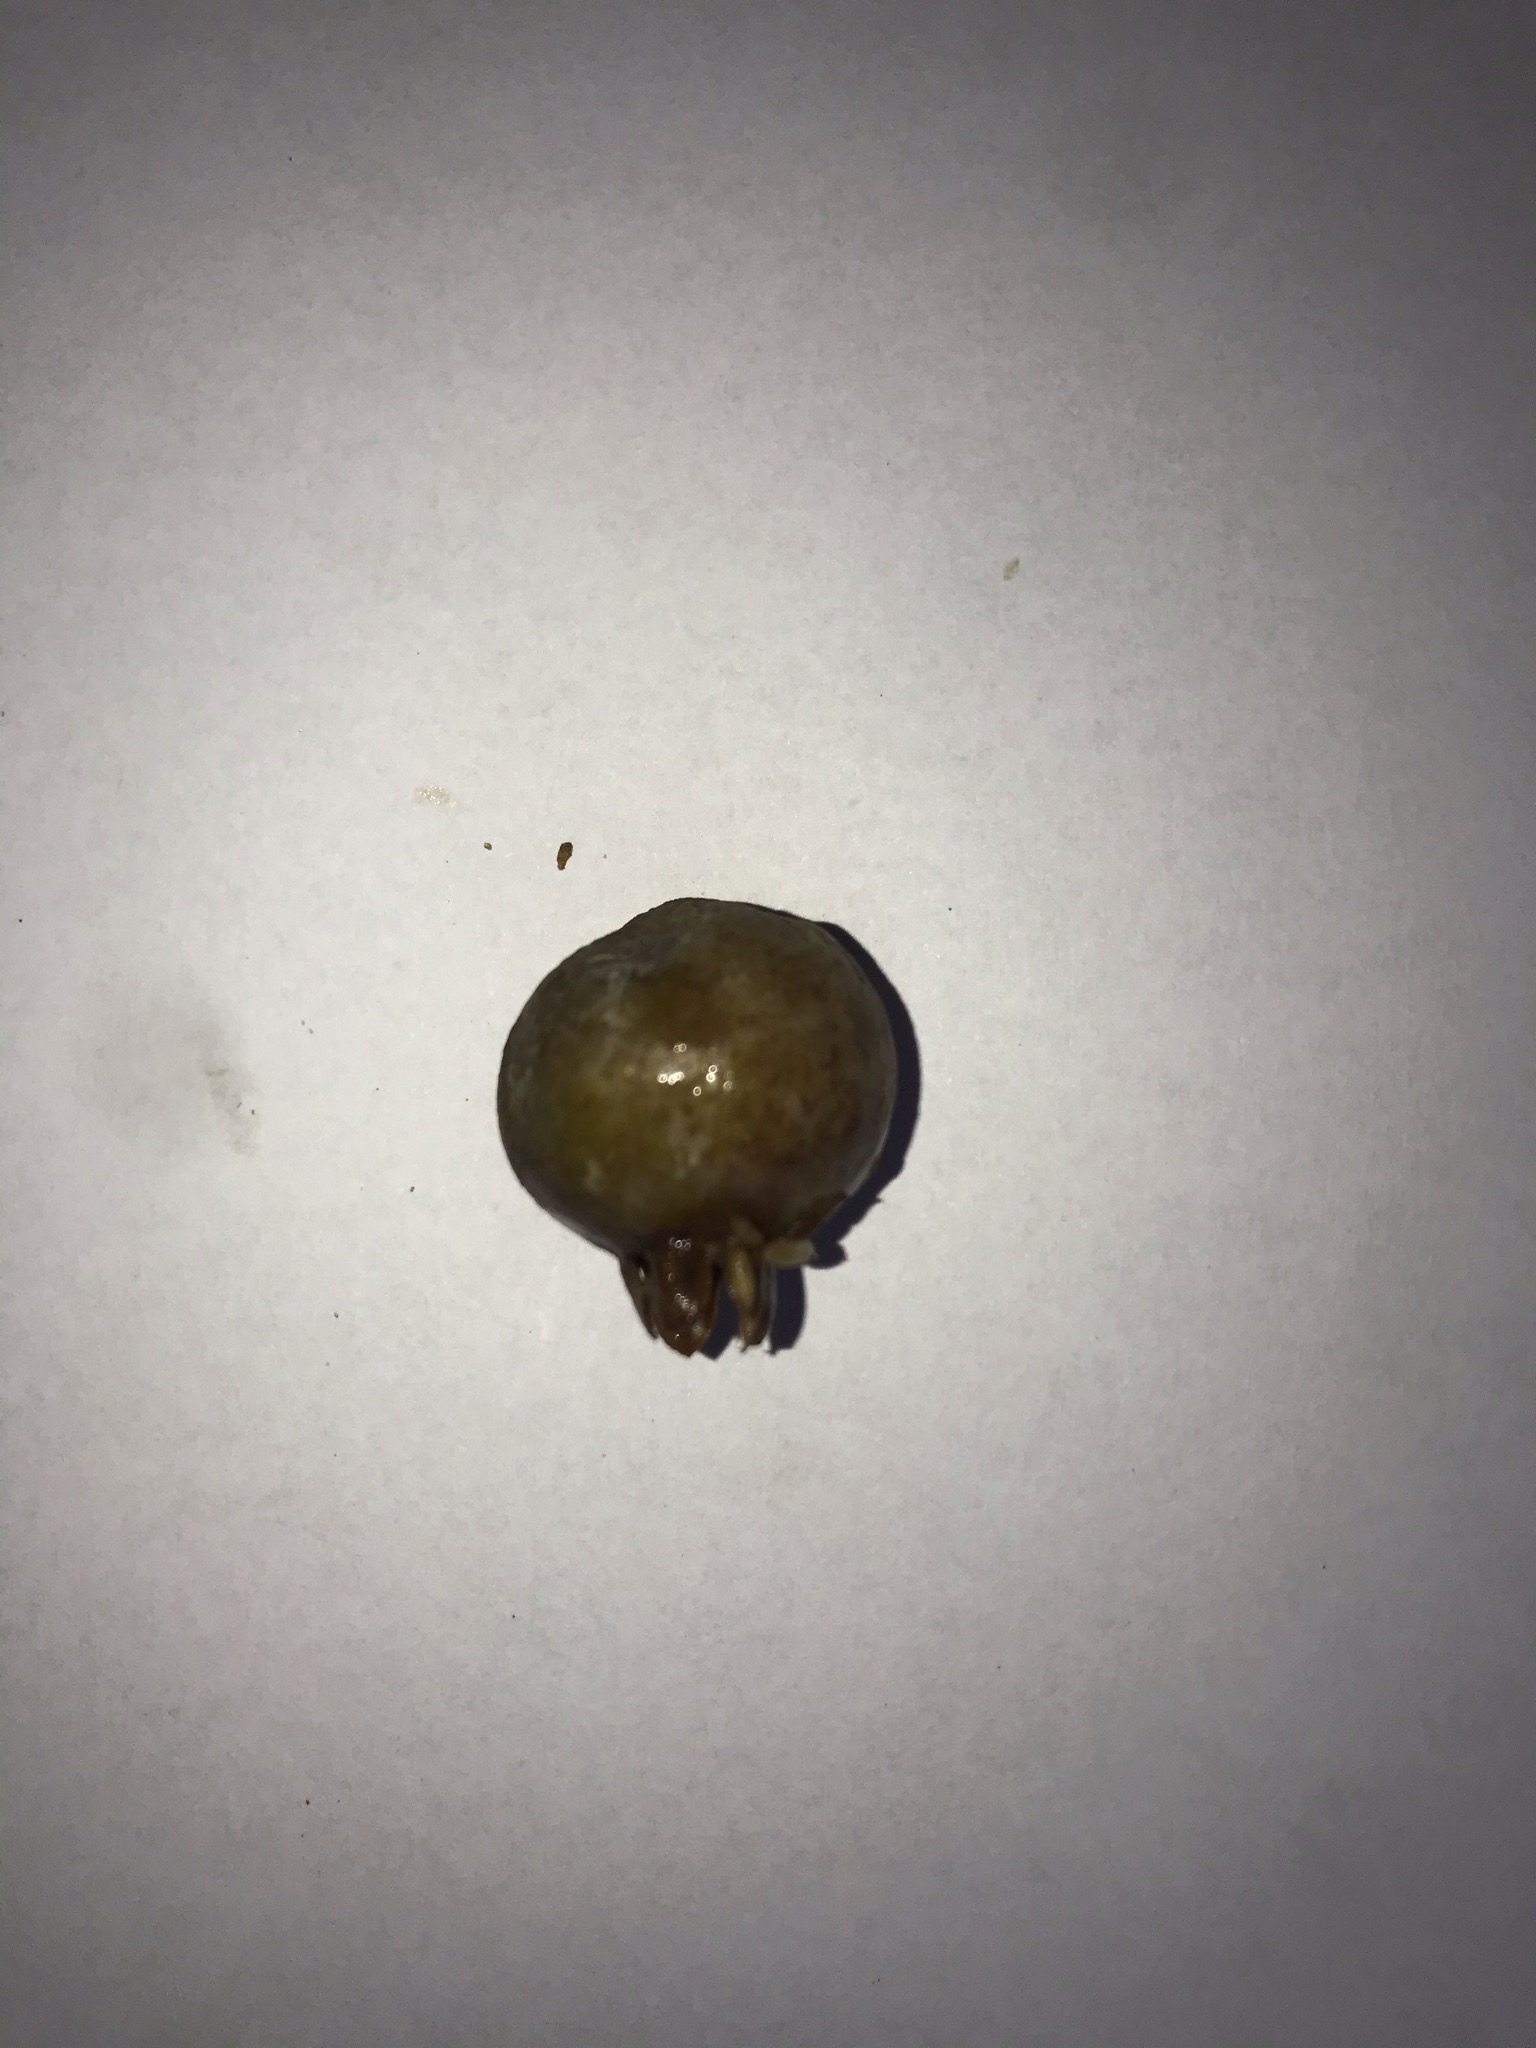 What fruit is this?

gabiroba
